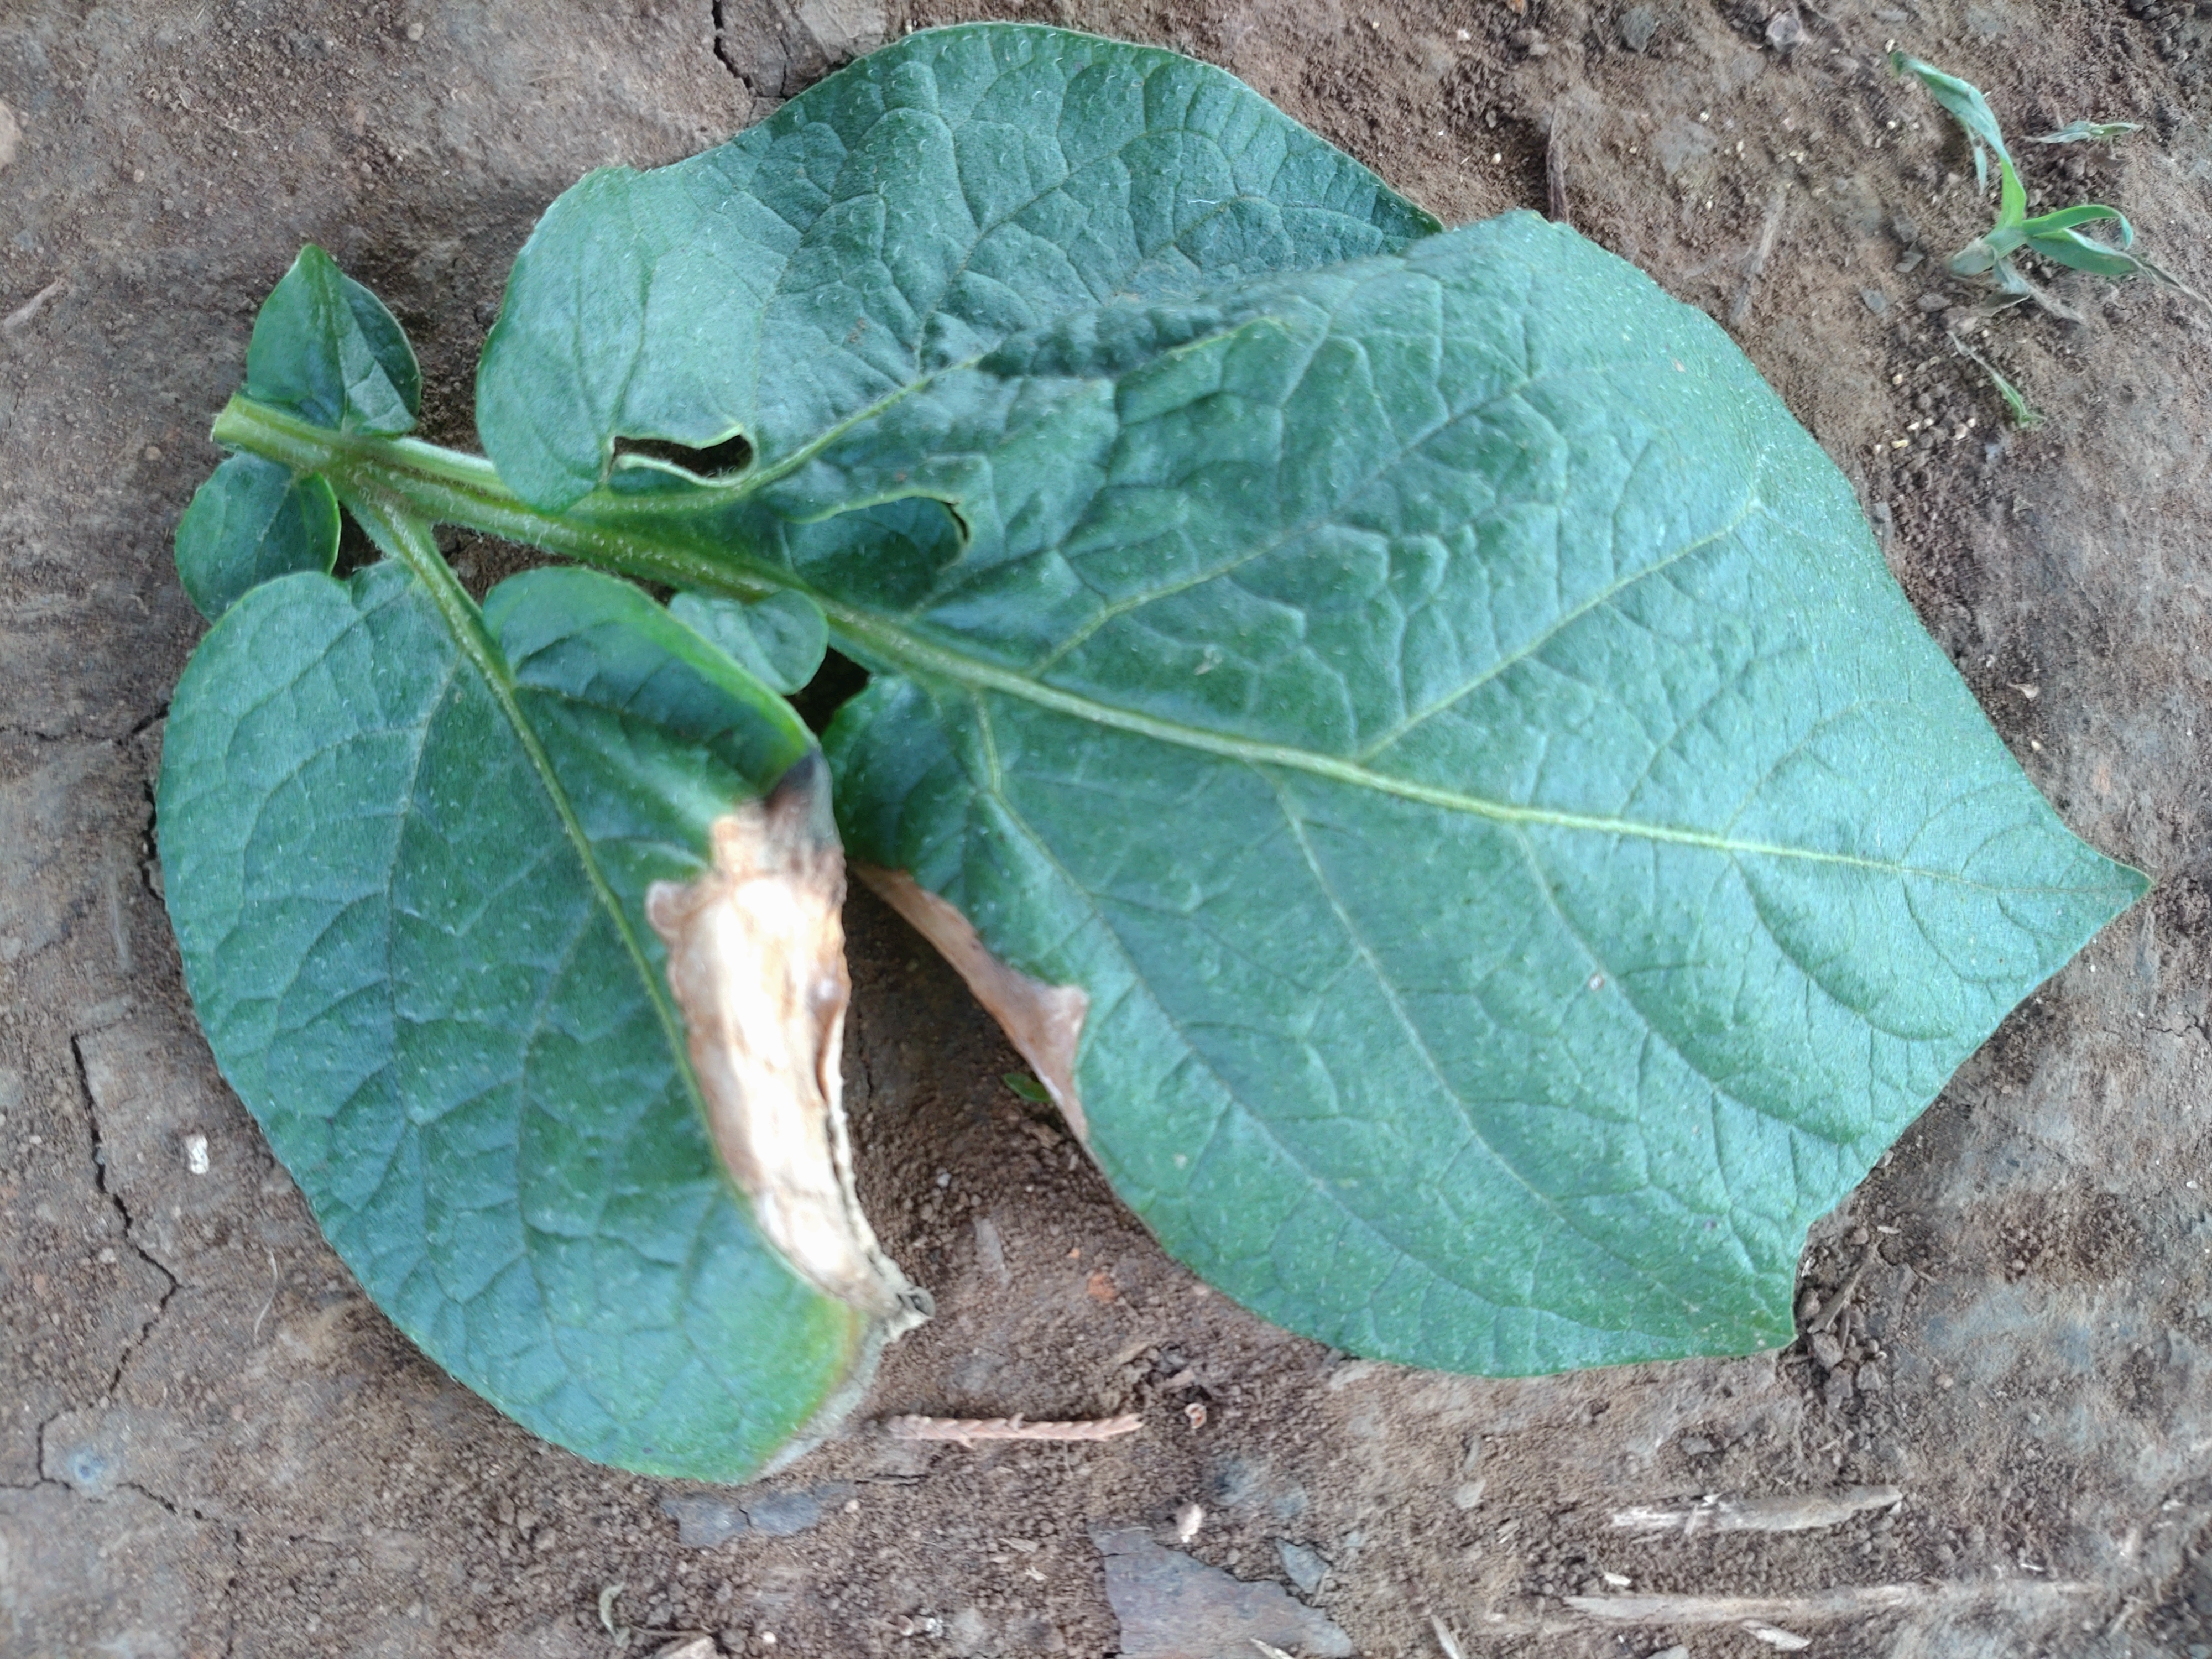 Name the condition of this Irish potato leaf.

early blight
